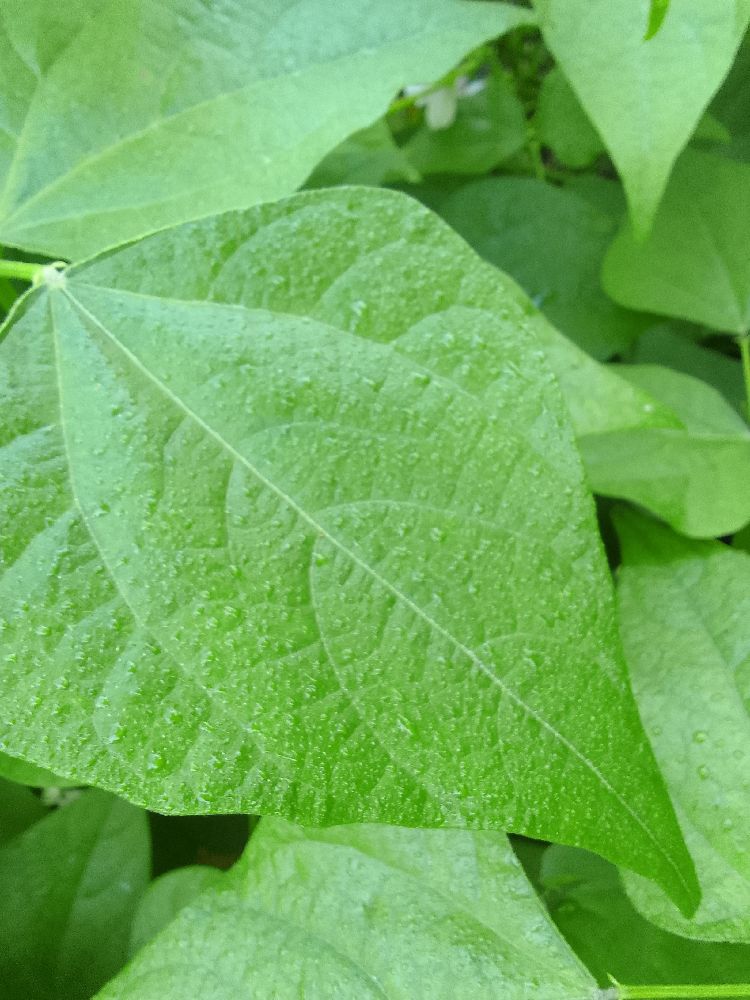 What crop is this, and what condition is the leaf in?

common bean, healthy
